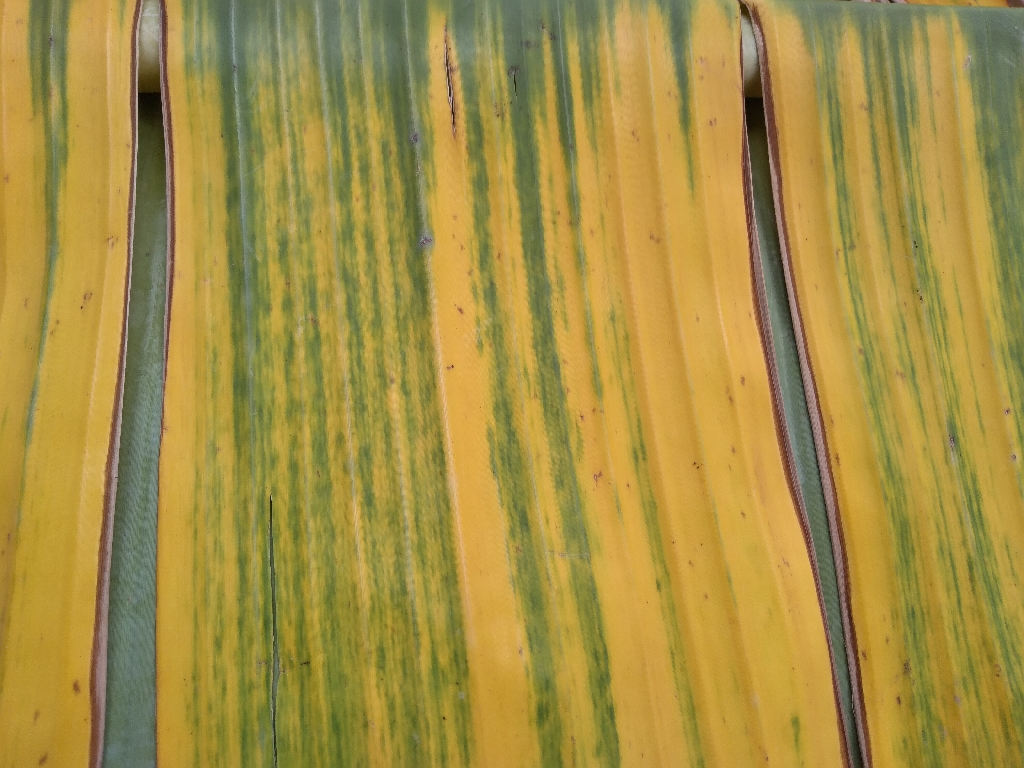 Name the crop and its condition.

banana, fusarium wilt race 1
